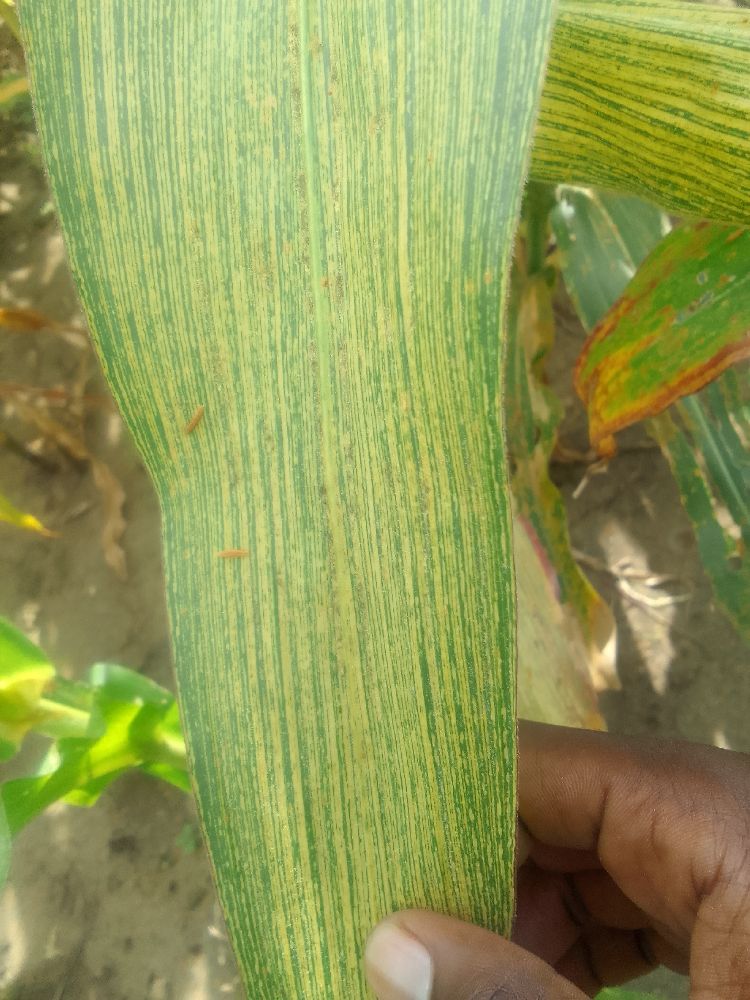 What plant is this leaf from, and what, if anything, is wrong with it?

maize, maize streak virus
